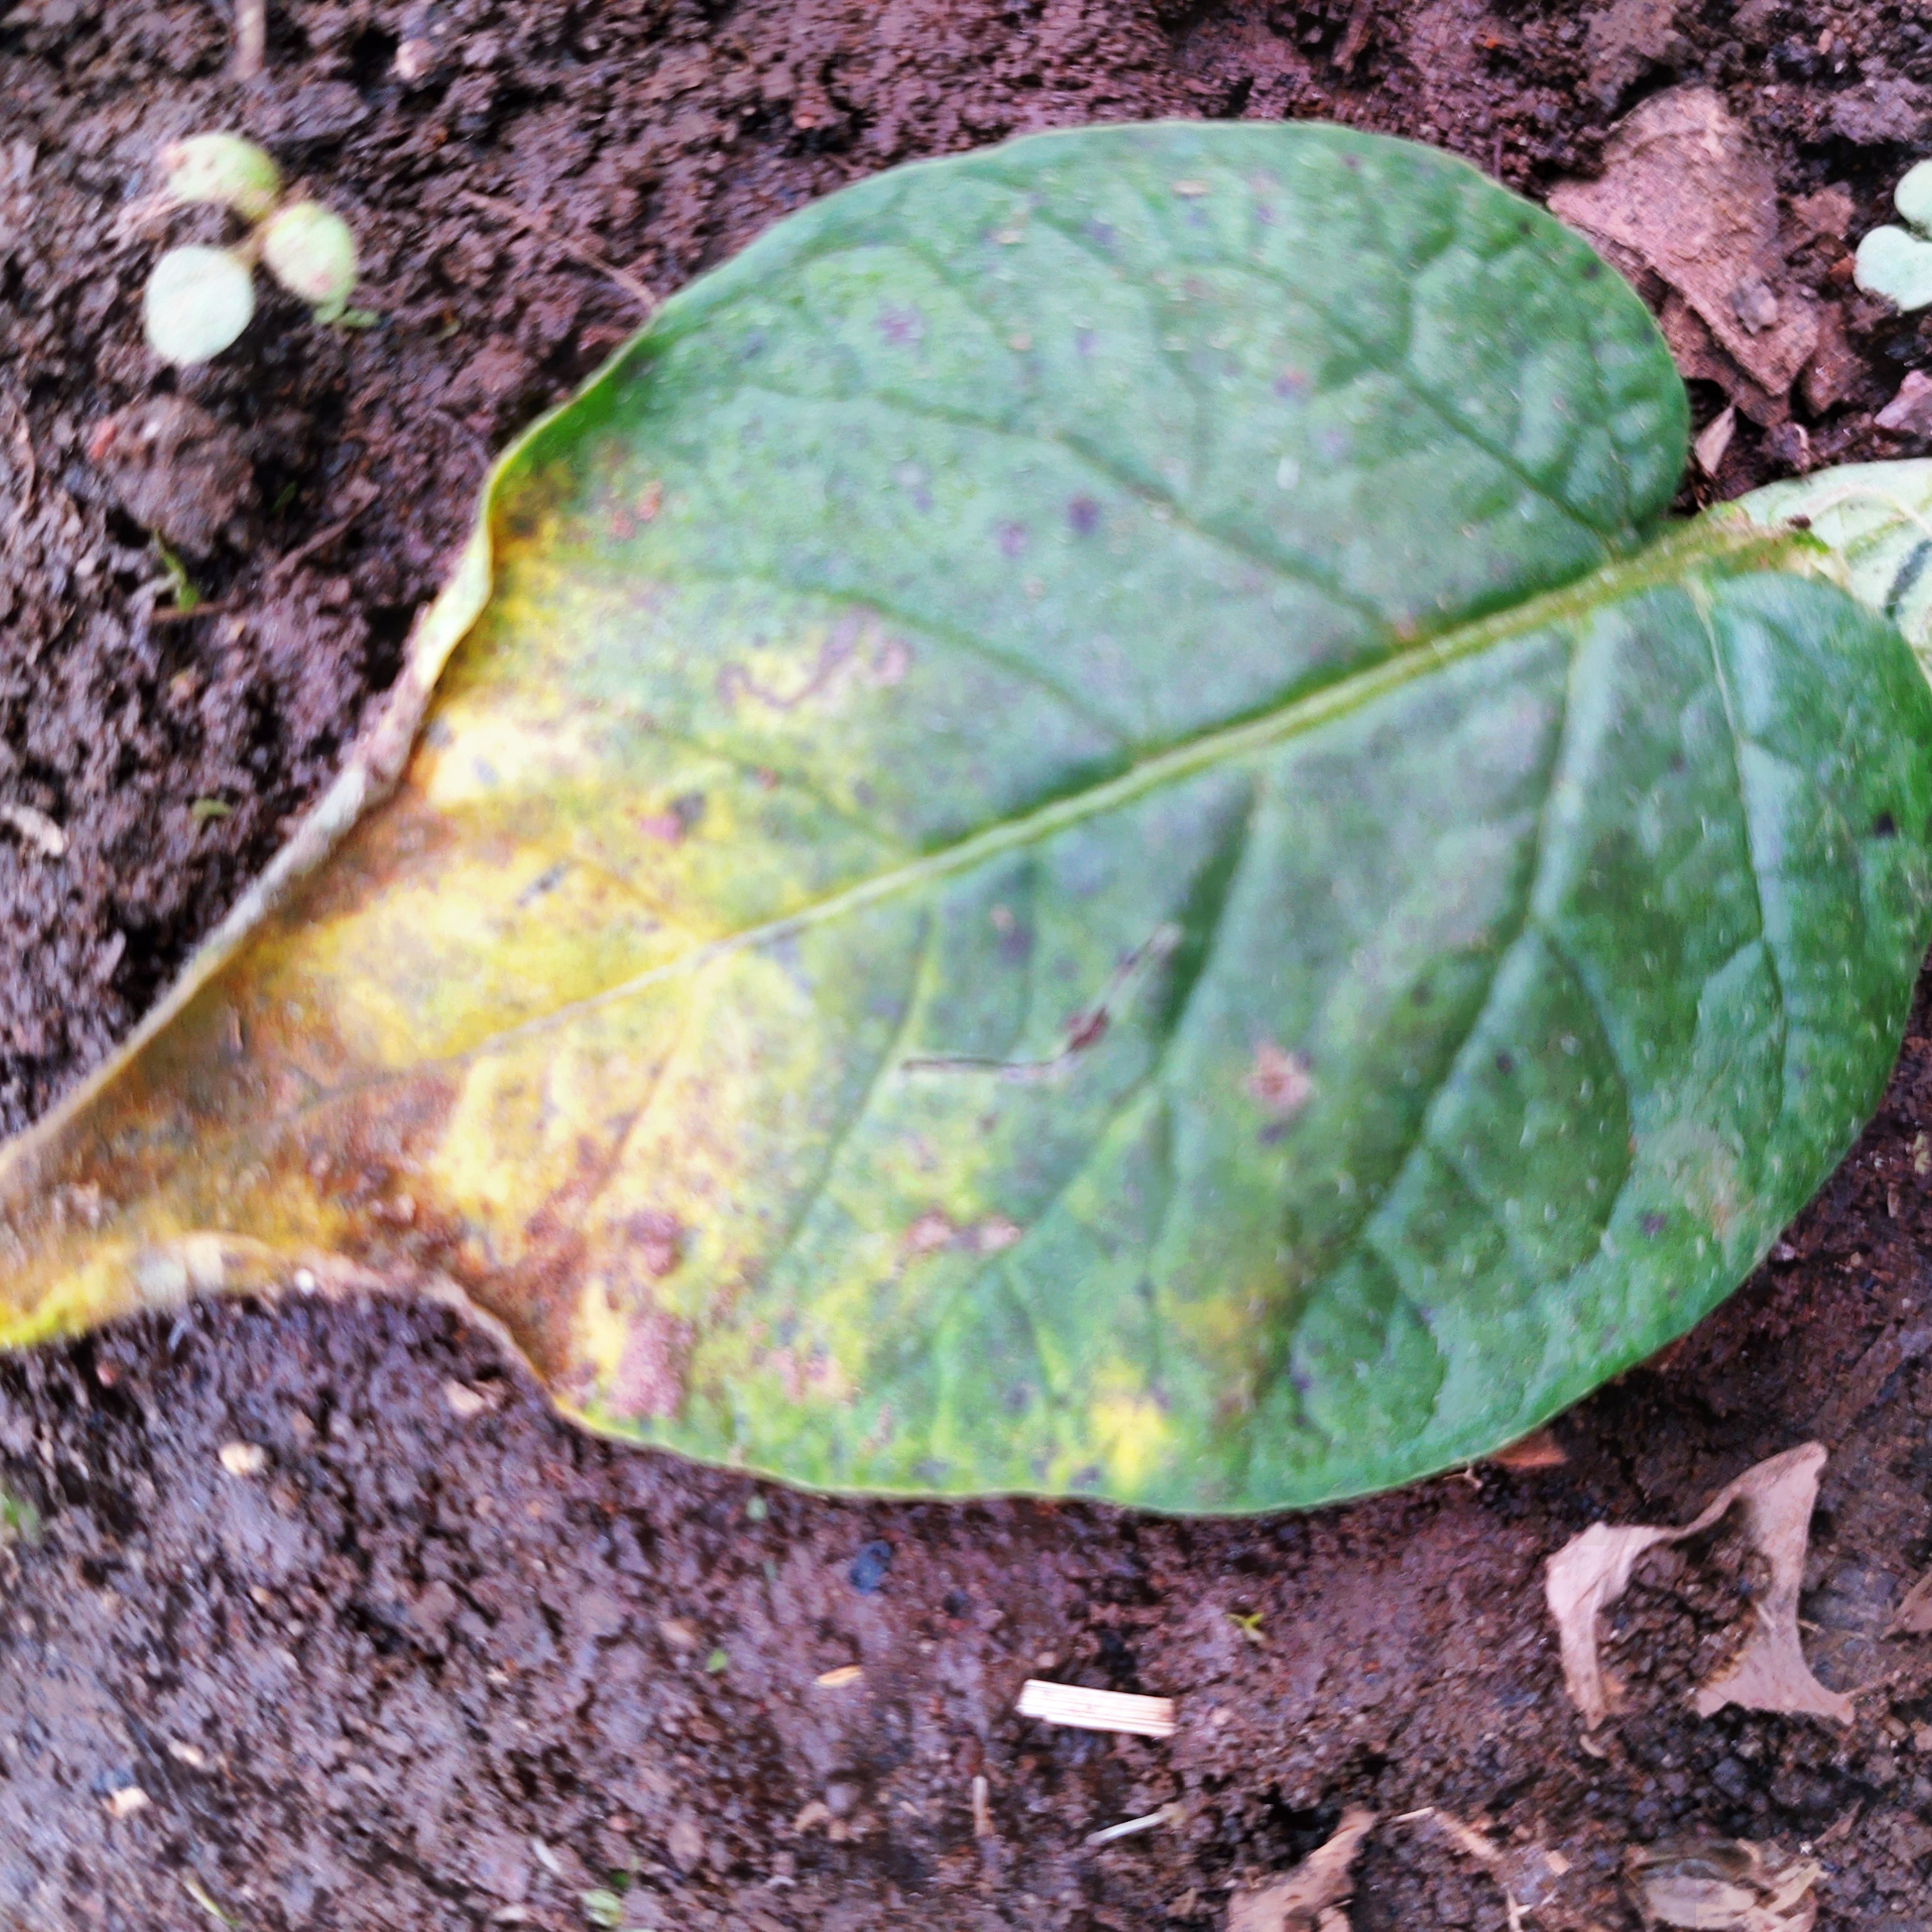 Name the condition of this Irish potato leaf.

late blight
